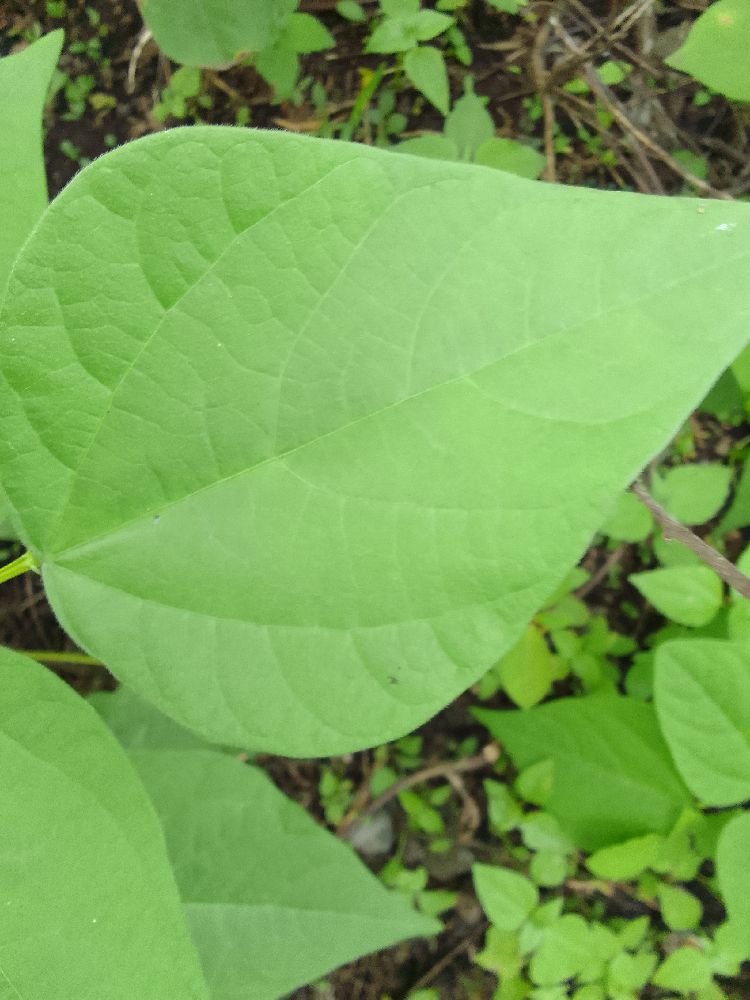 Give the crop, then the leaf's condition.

common bean, healthy
